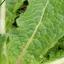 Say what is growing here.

structured weed
